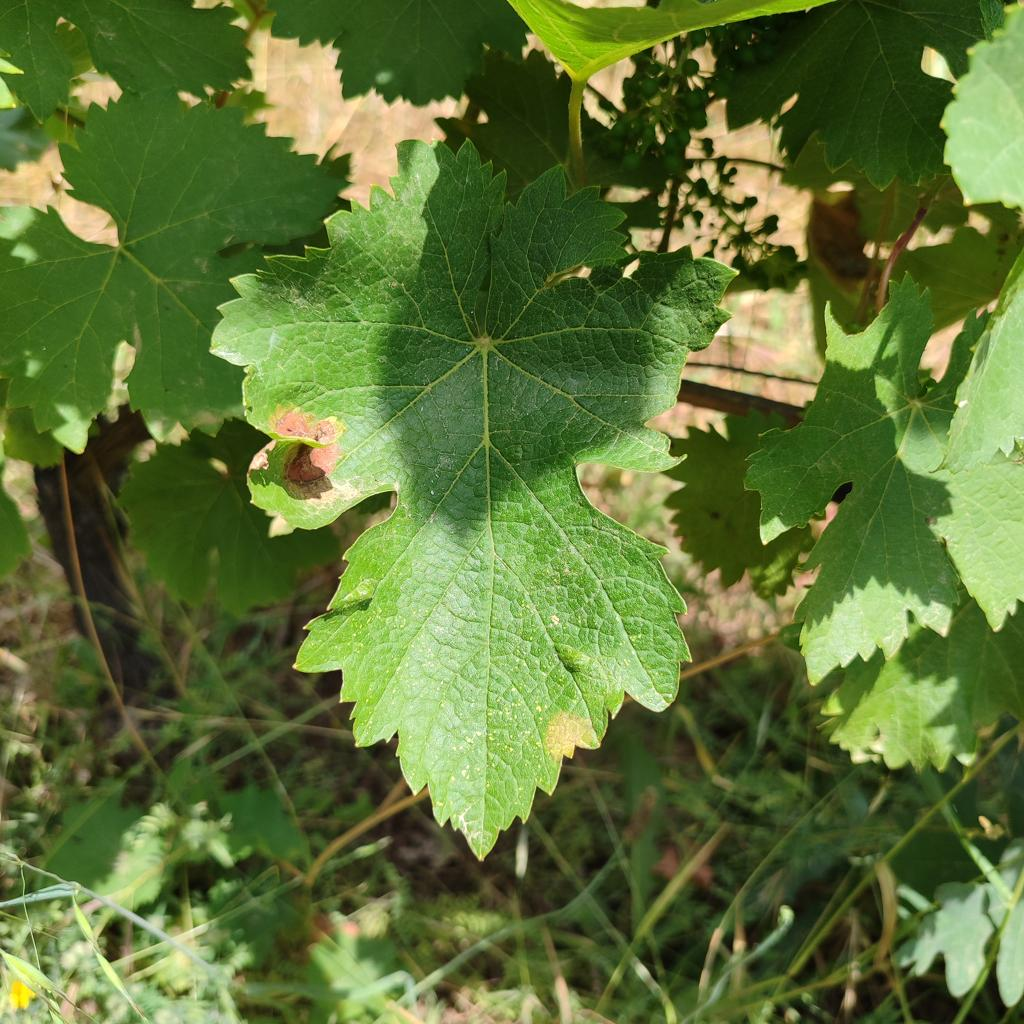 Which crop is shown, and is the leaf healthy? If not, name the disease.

grapevine, downy mildew
